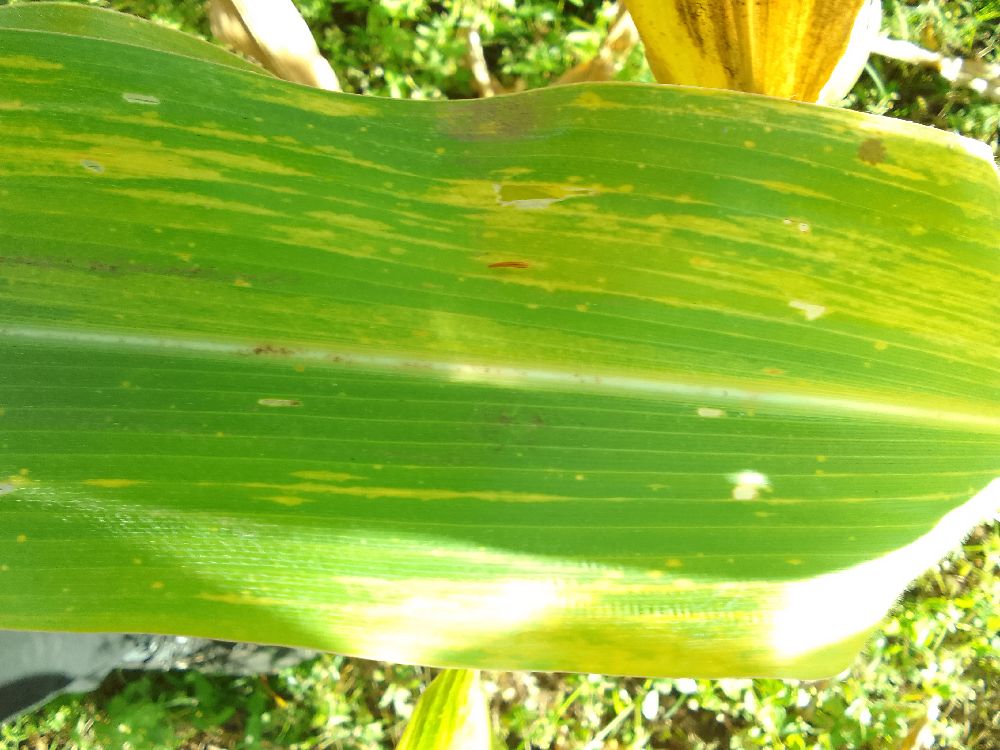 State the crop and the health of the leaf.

maize, maize lethal necrosis
